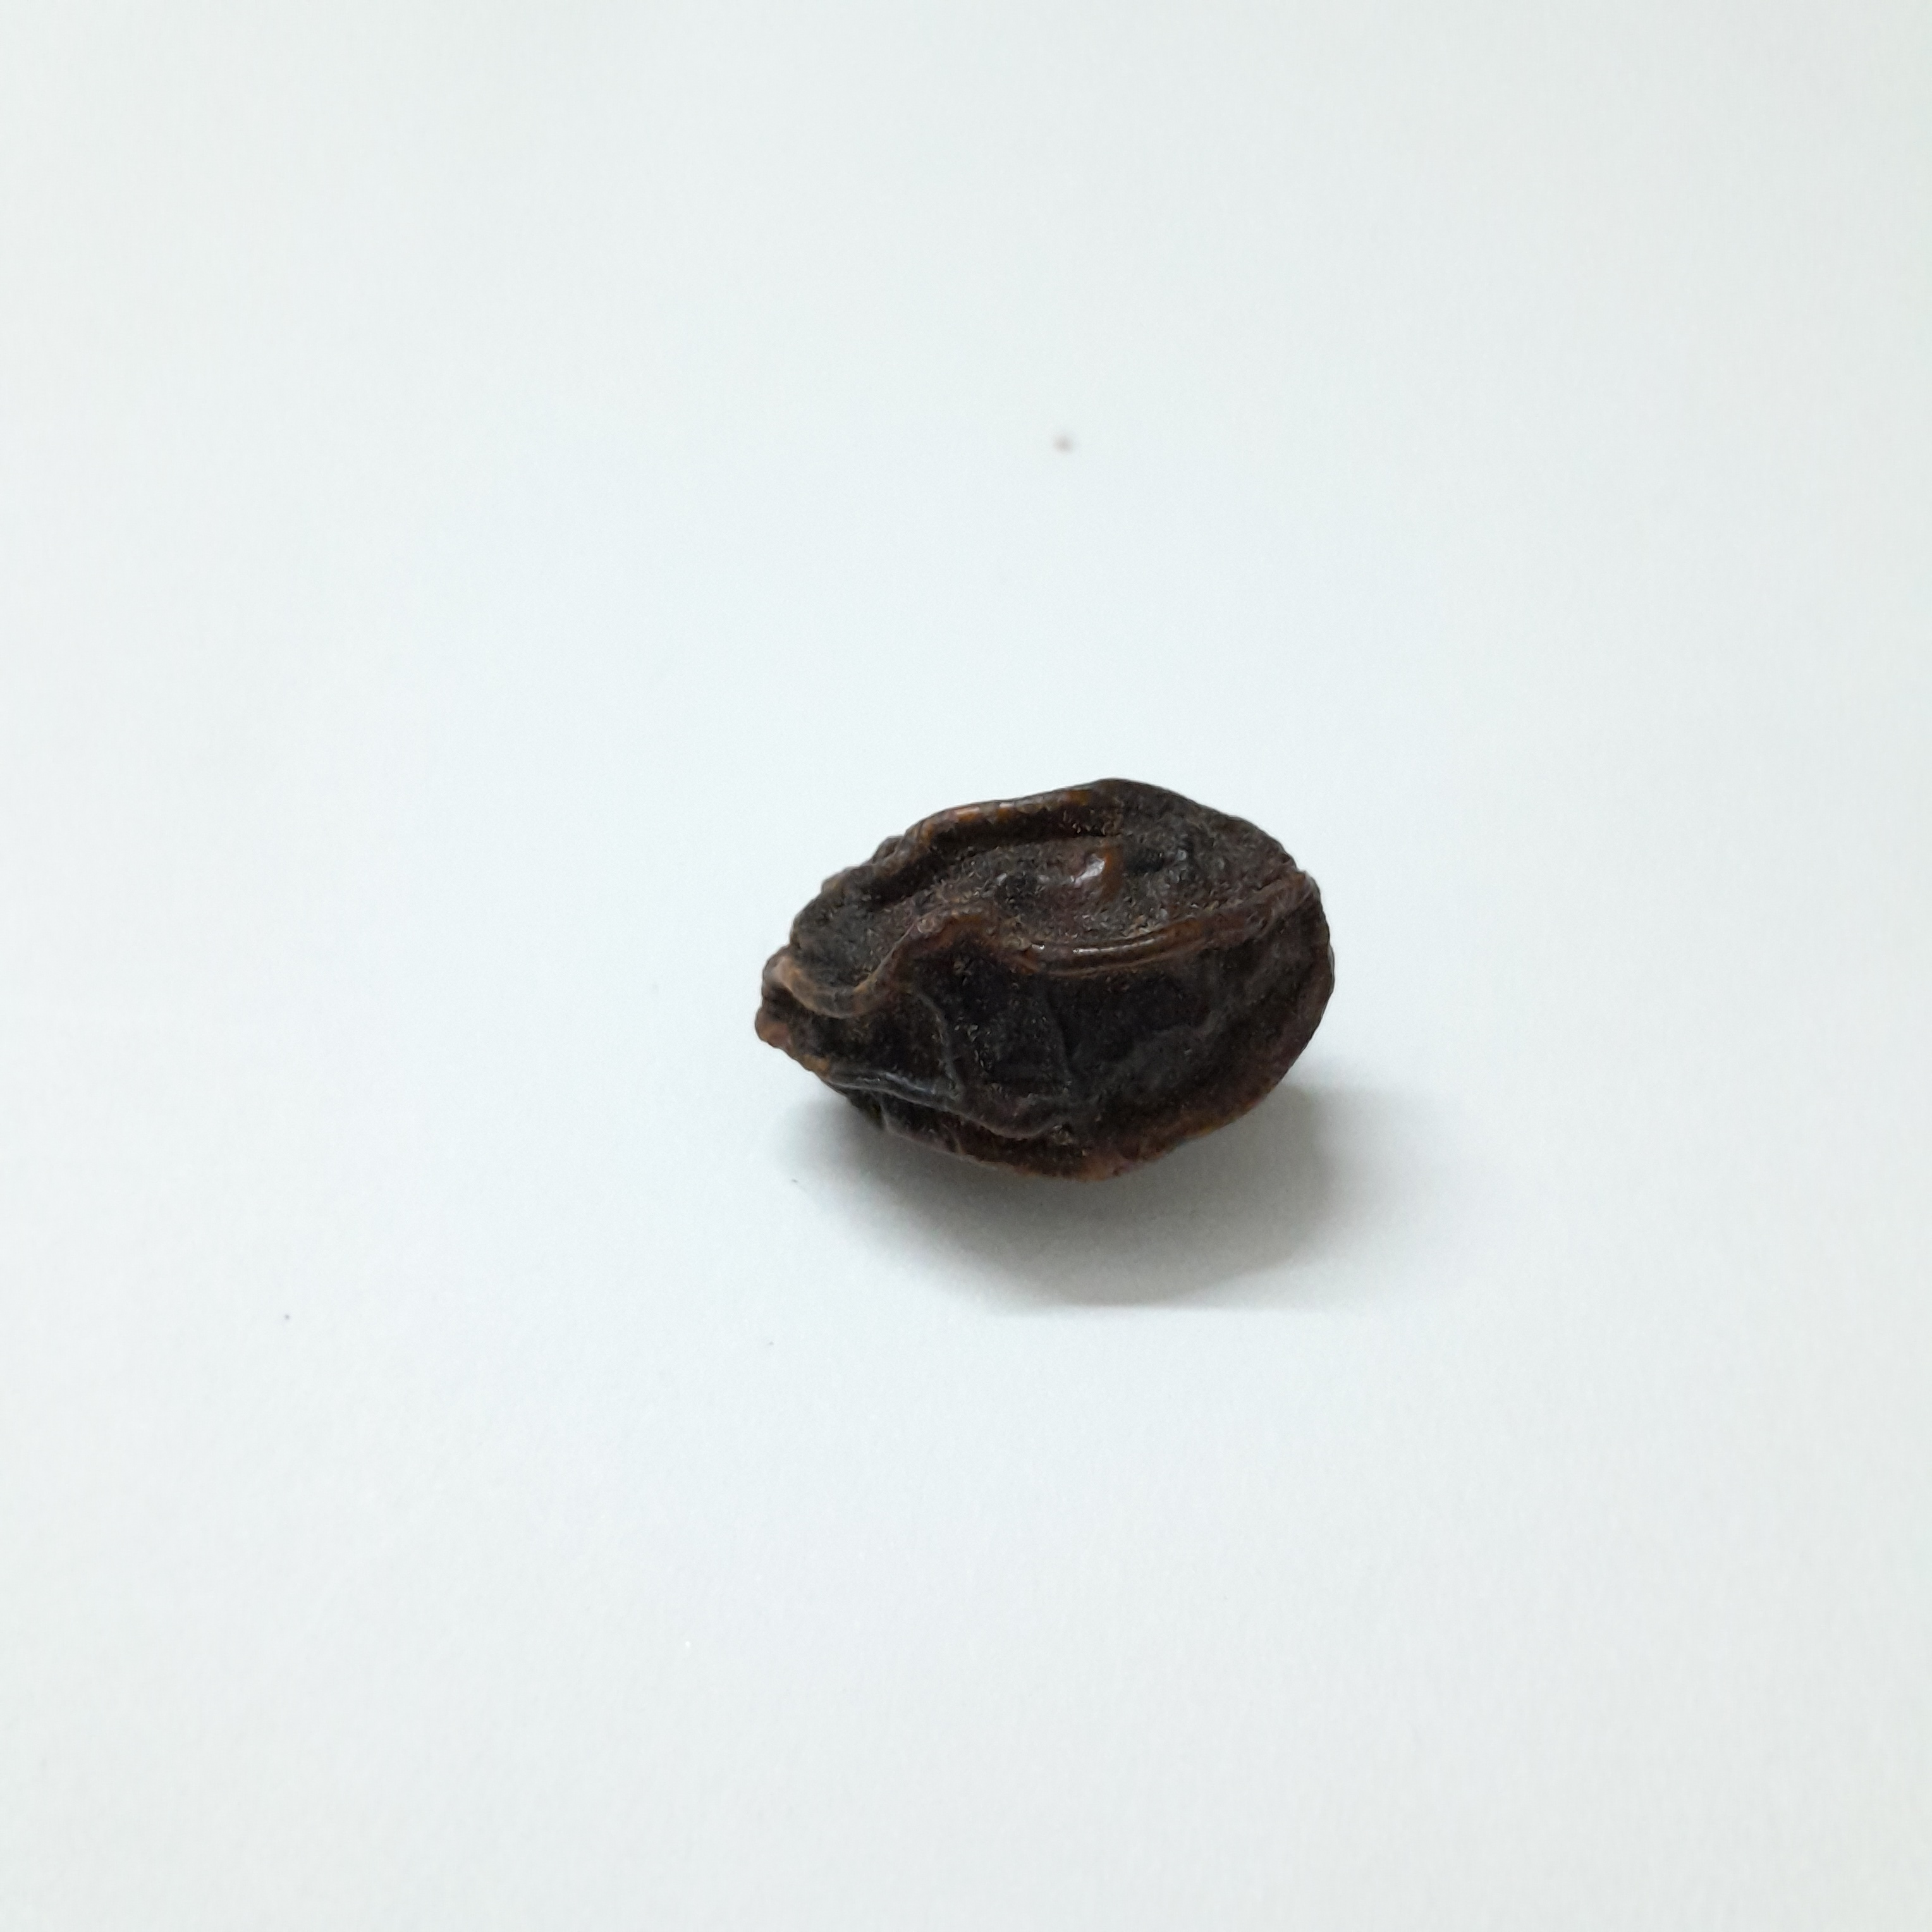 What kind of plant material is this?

kadukharik
